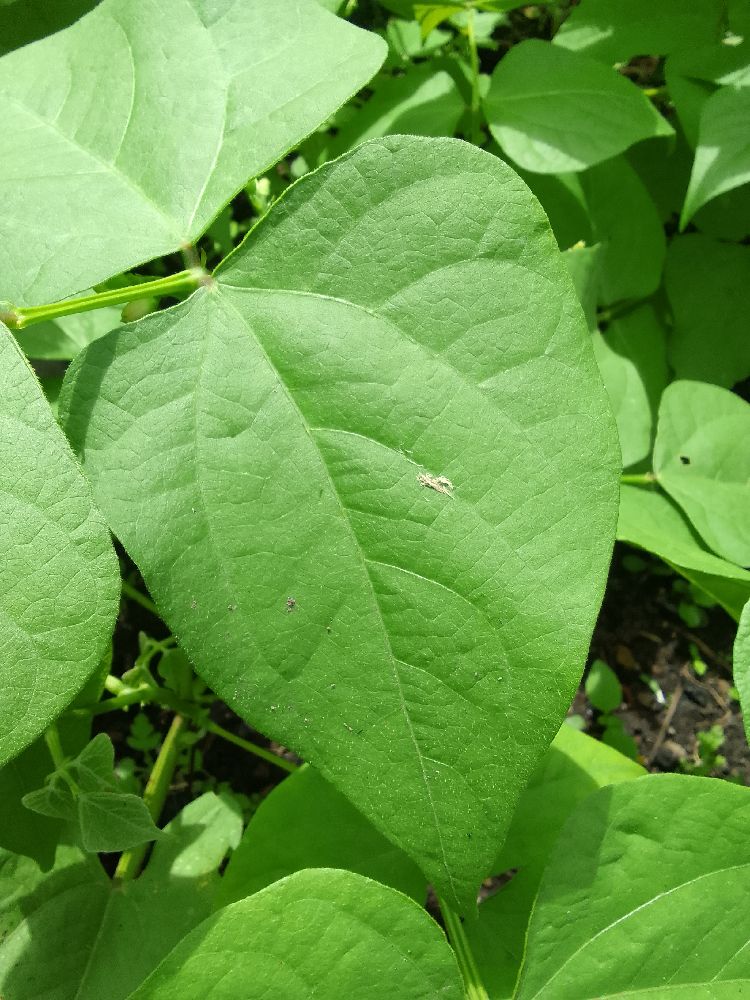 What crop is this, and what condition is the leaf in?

common bean, healthy
